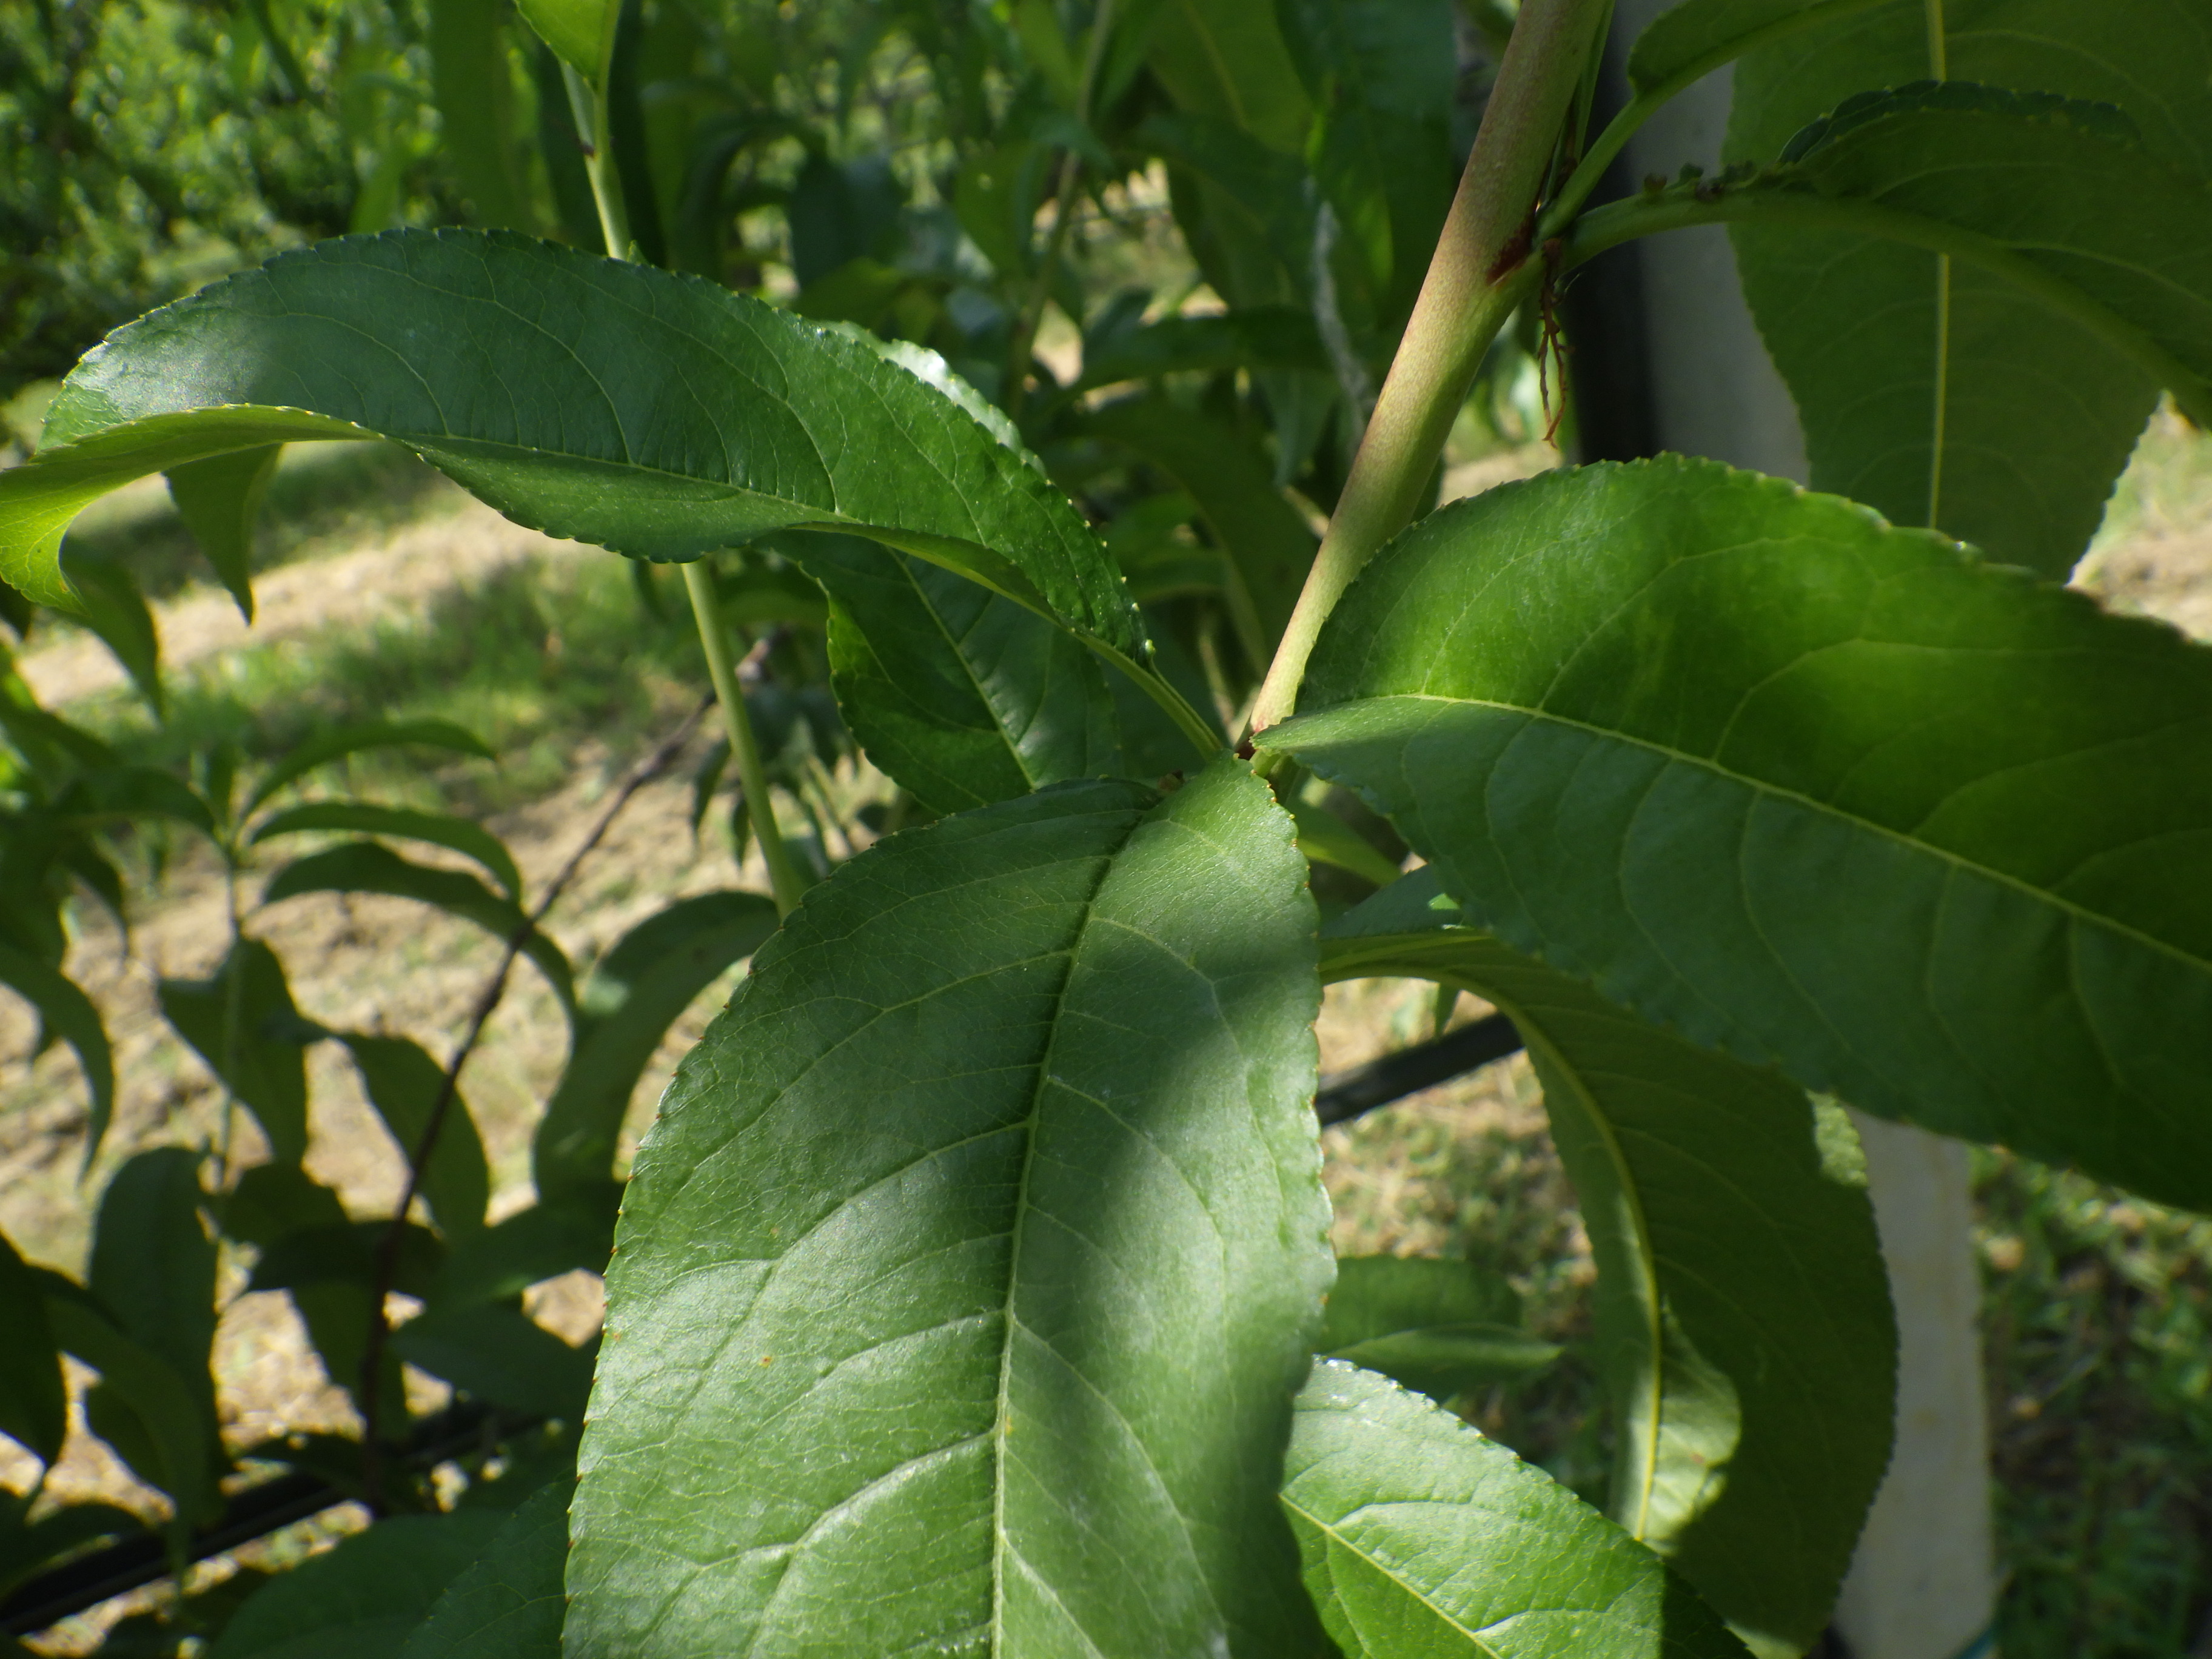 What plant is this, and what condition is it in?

peach, healthy
